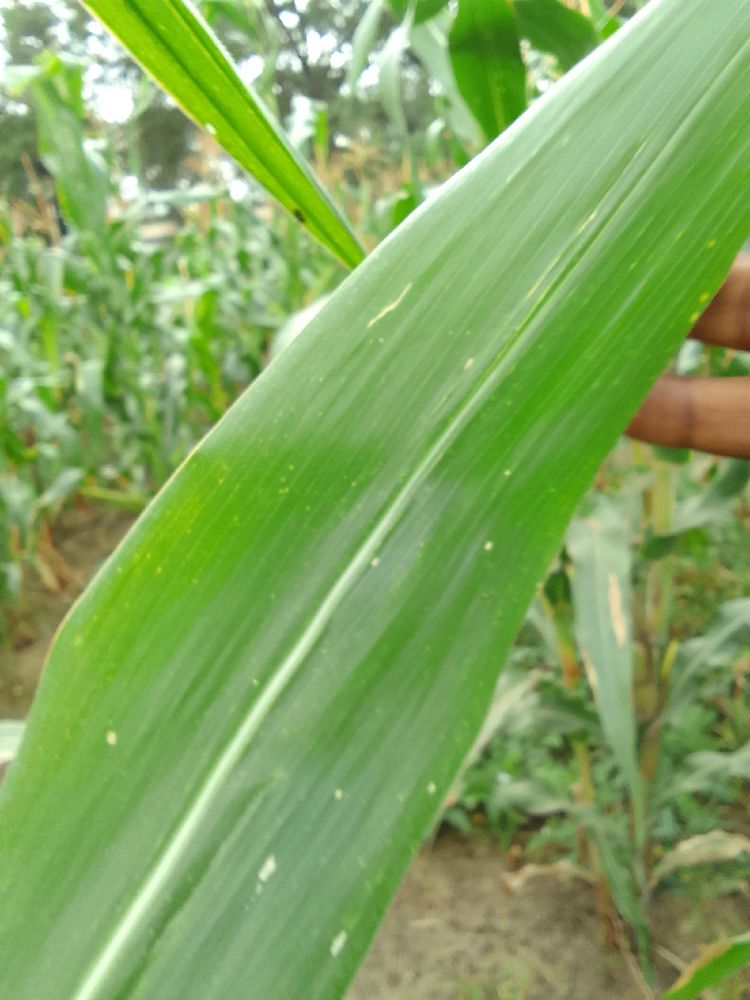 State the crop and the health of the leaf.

maize, healthy
